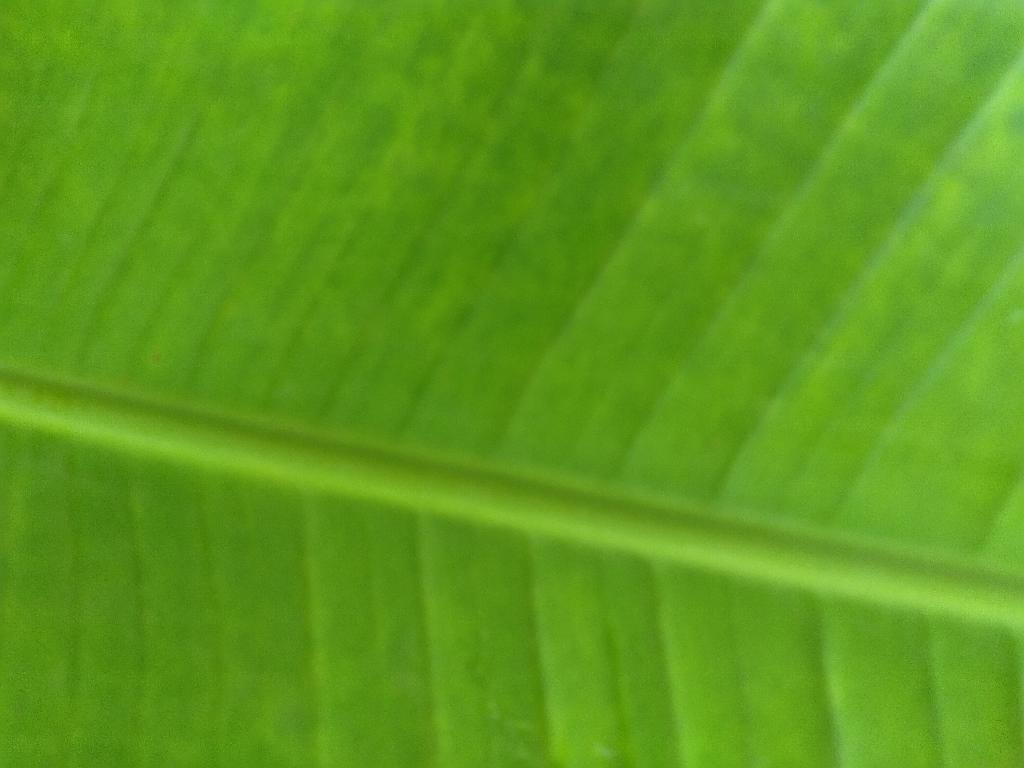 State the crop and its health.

banana, healthy
